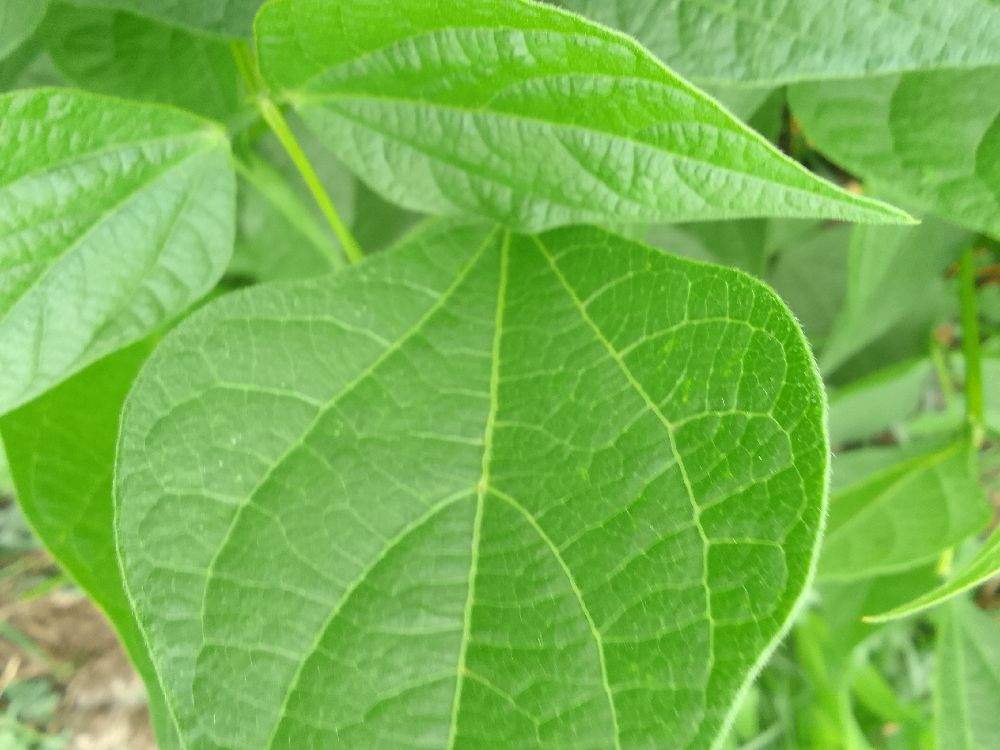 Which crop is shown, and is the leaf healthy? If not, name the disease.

common bean, healthy
